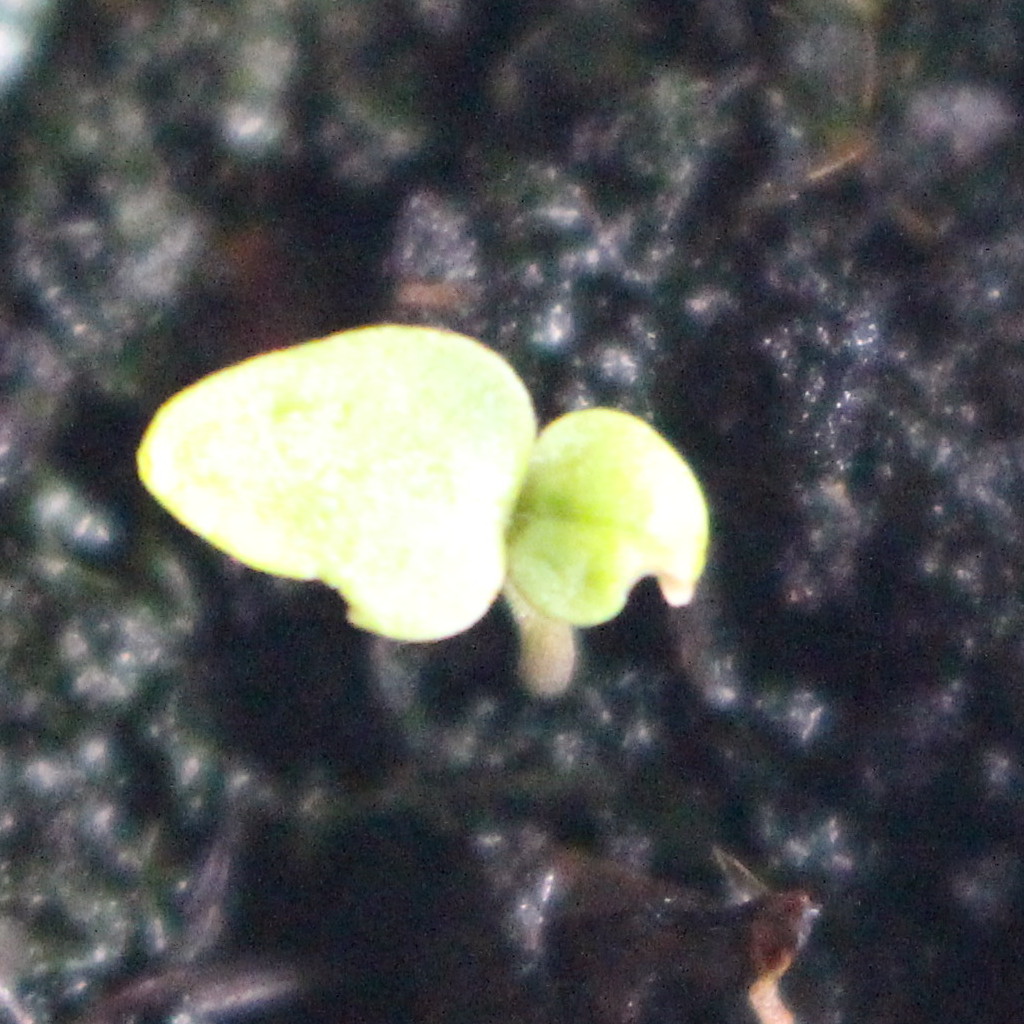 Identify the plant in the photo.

Veronica persica
